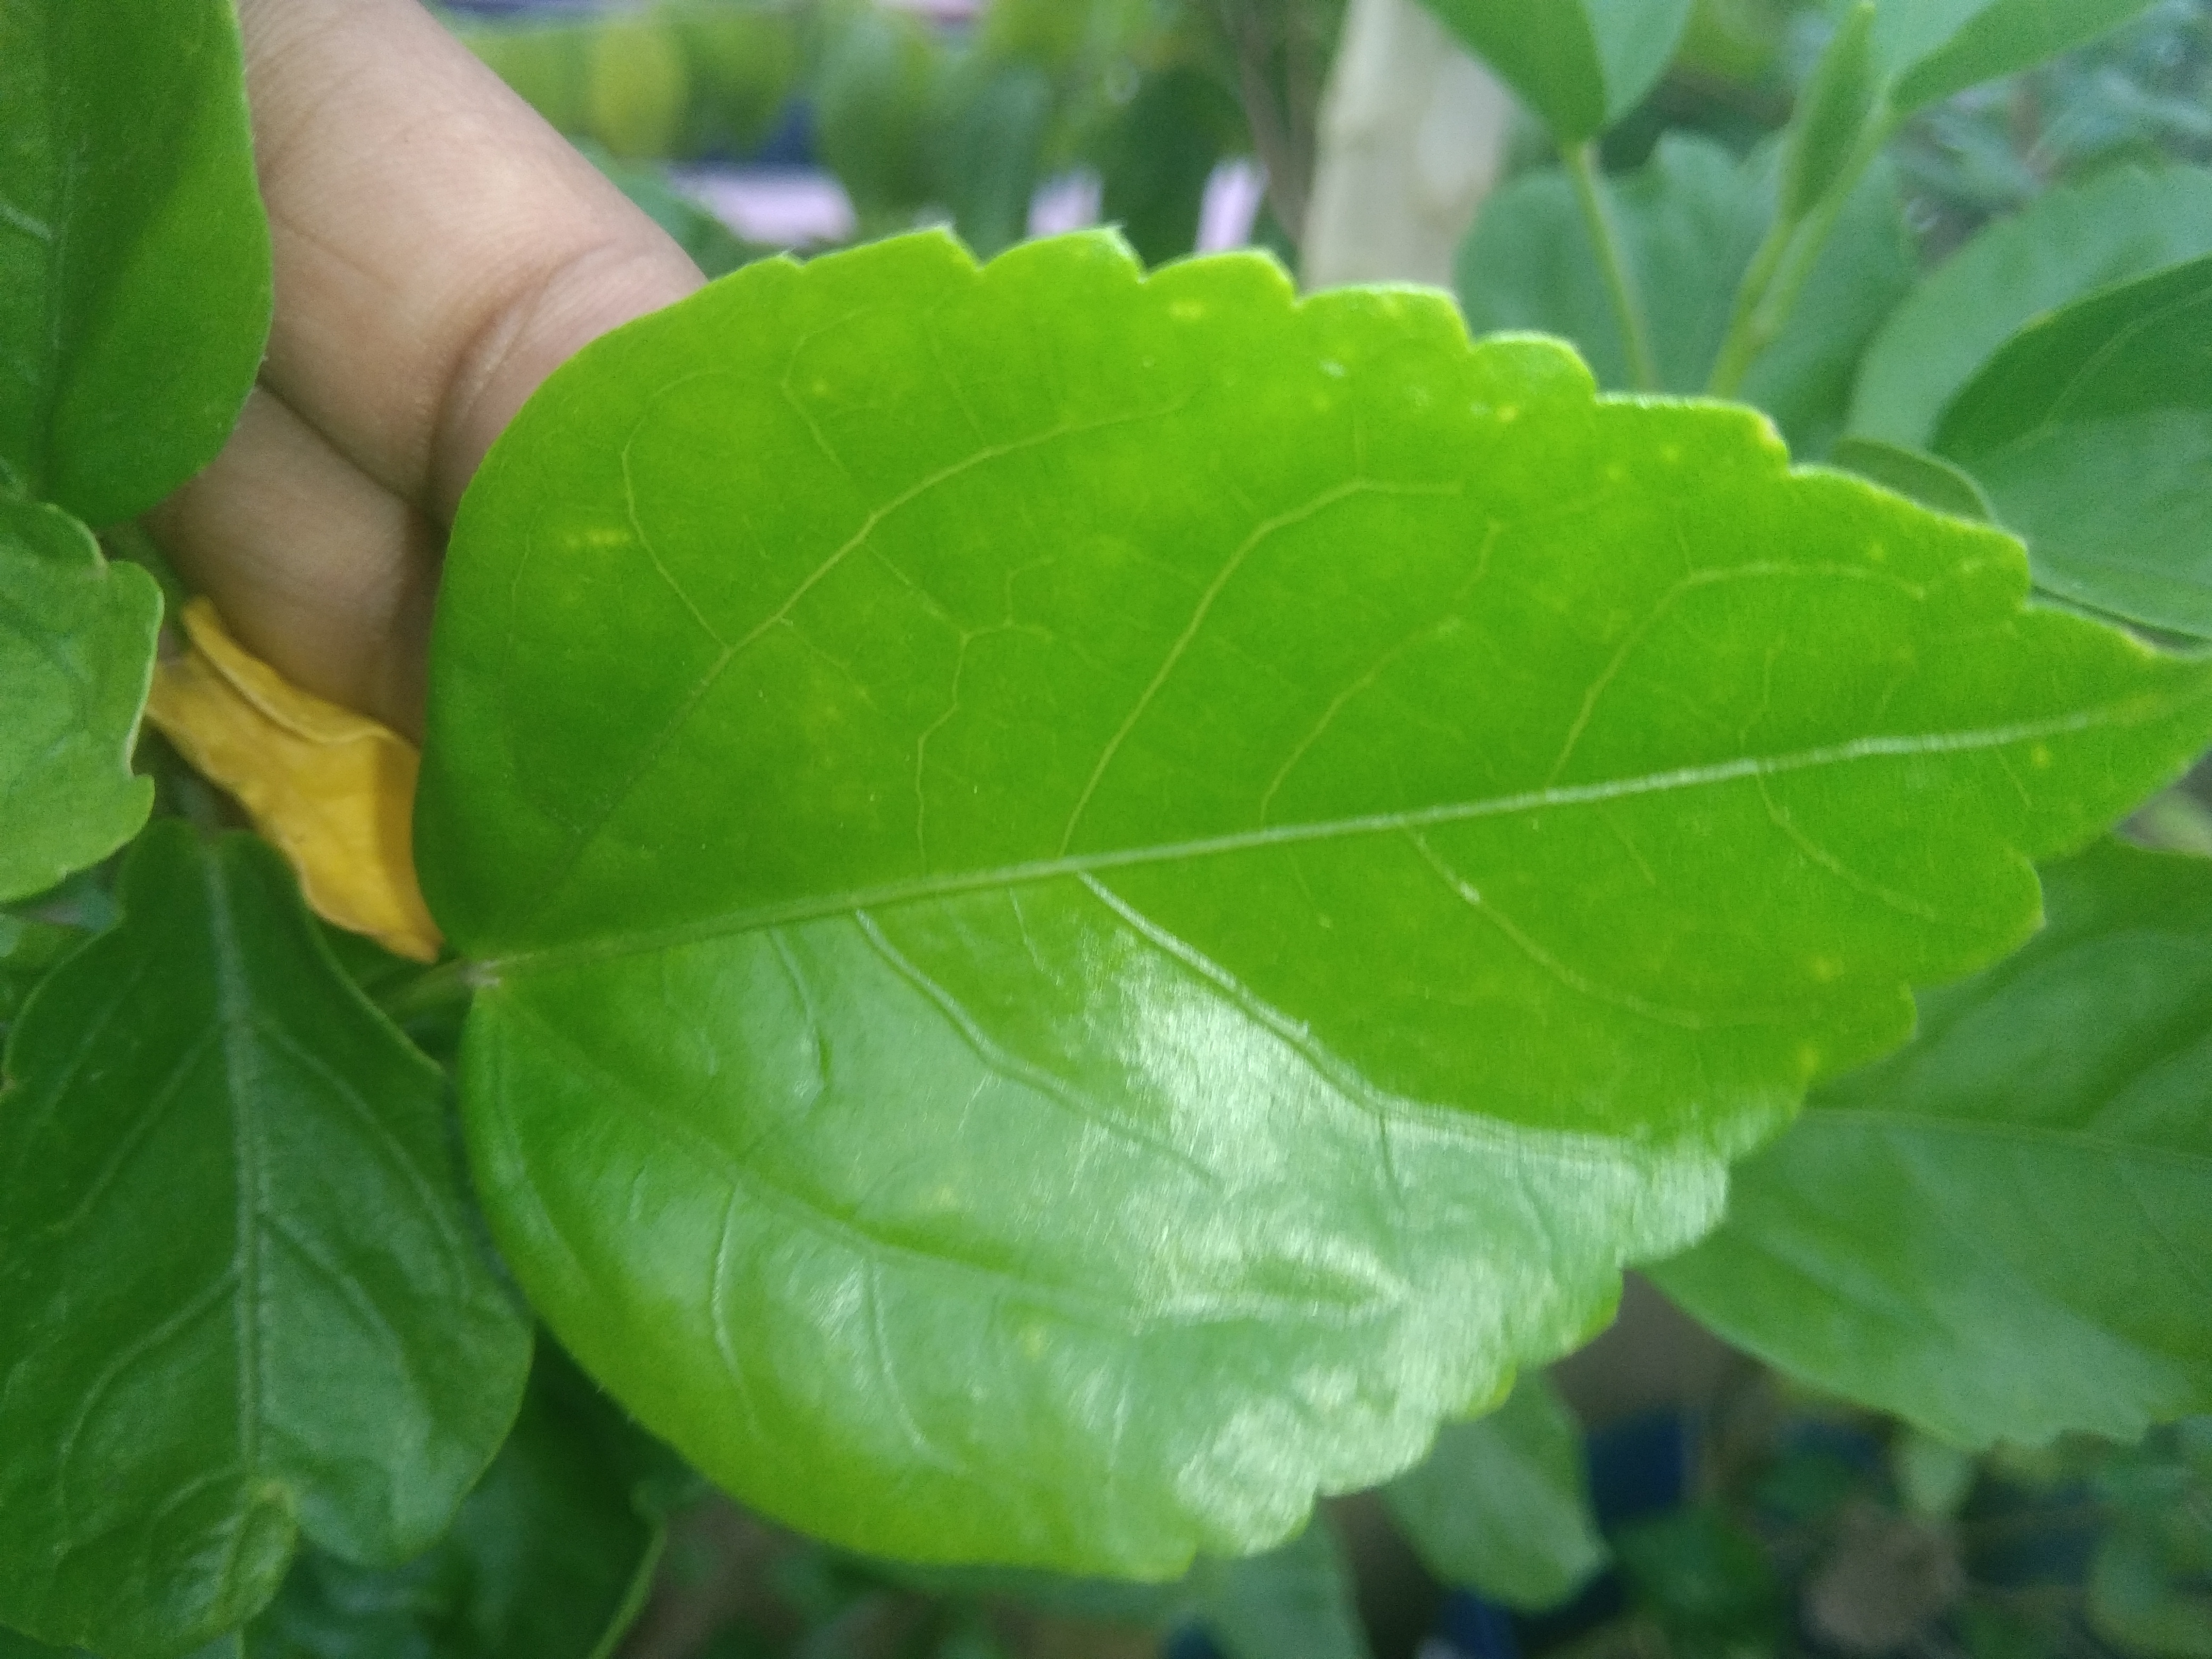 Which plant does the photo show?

hibiscus
